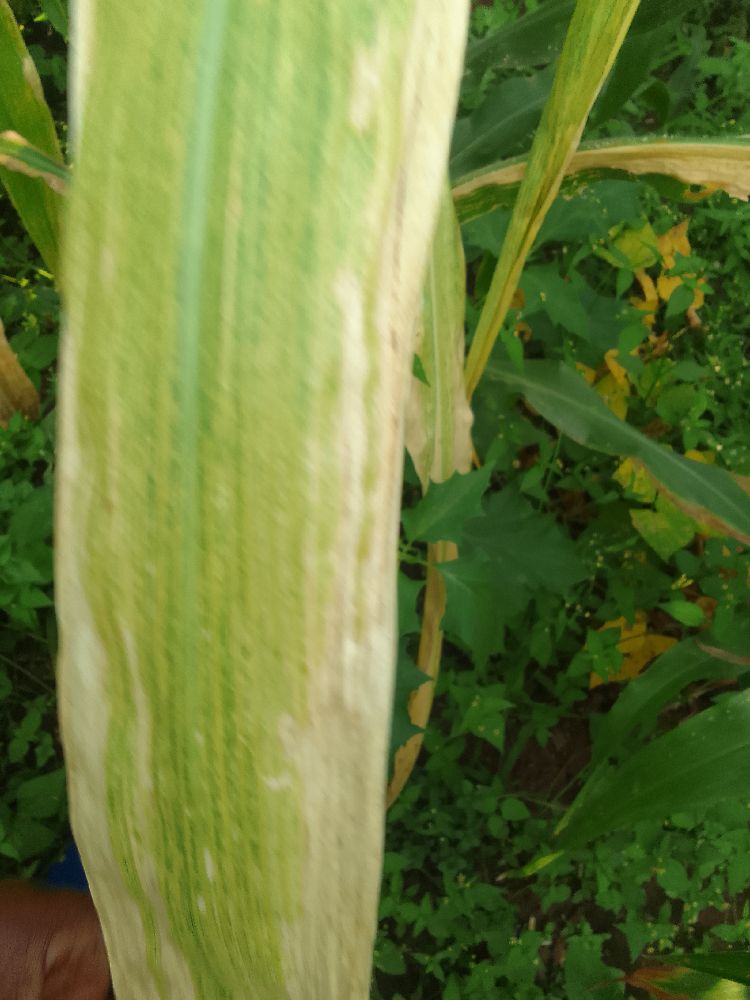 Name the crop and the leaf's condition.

maize, maize lethal necrosis
